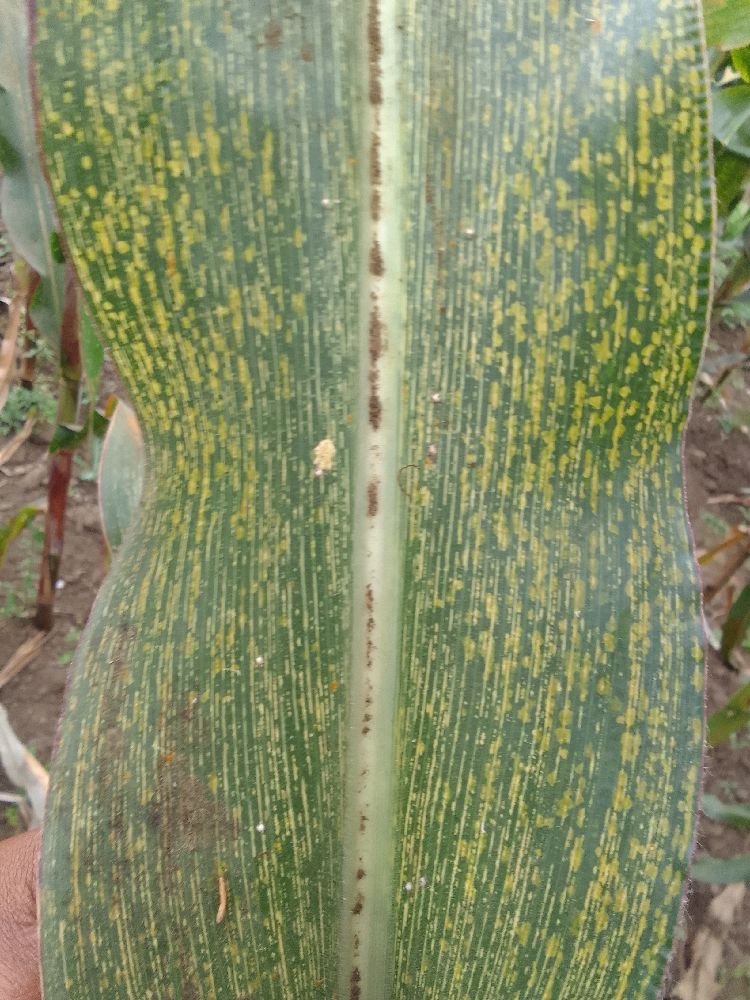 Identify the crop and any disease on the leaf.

maize, maize streak virus
